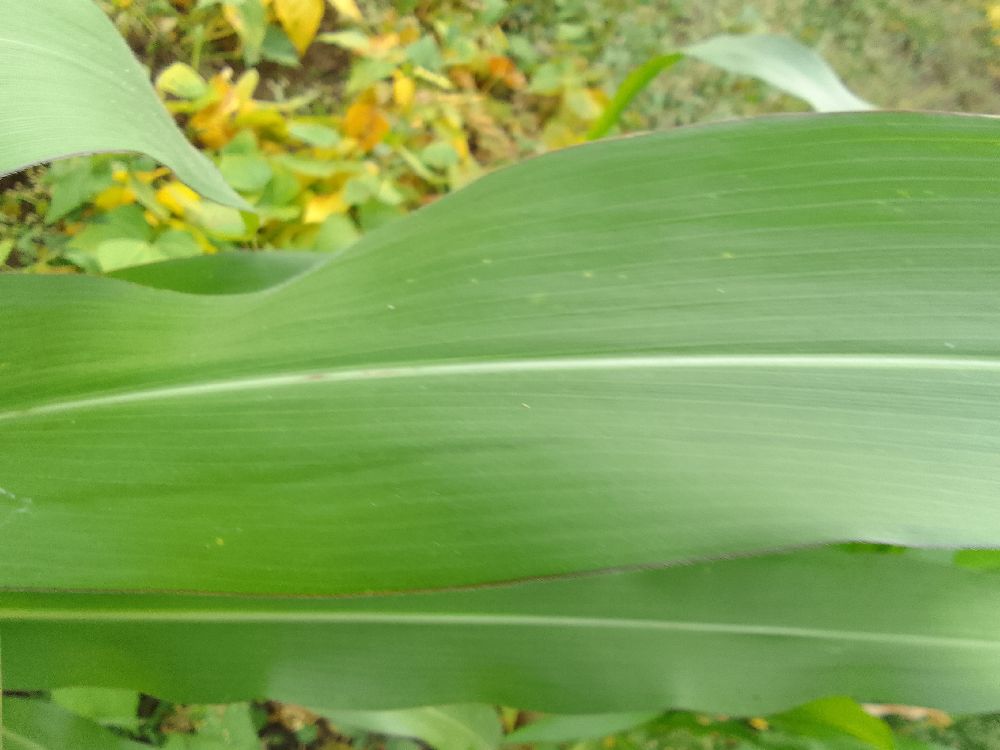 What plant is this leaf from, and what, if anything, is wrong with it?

maize, healthy
